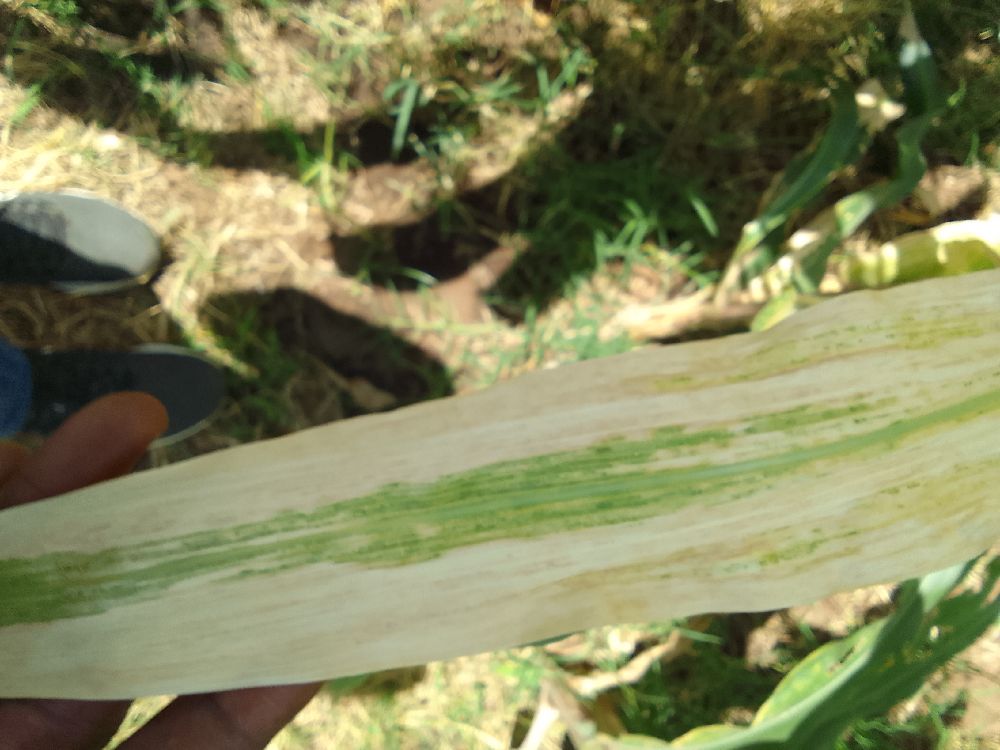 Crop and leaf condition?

maize, maize lethal necrosis
